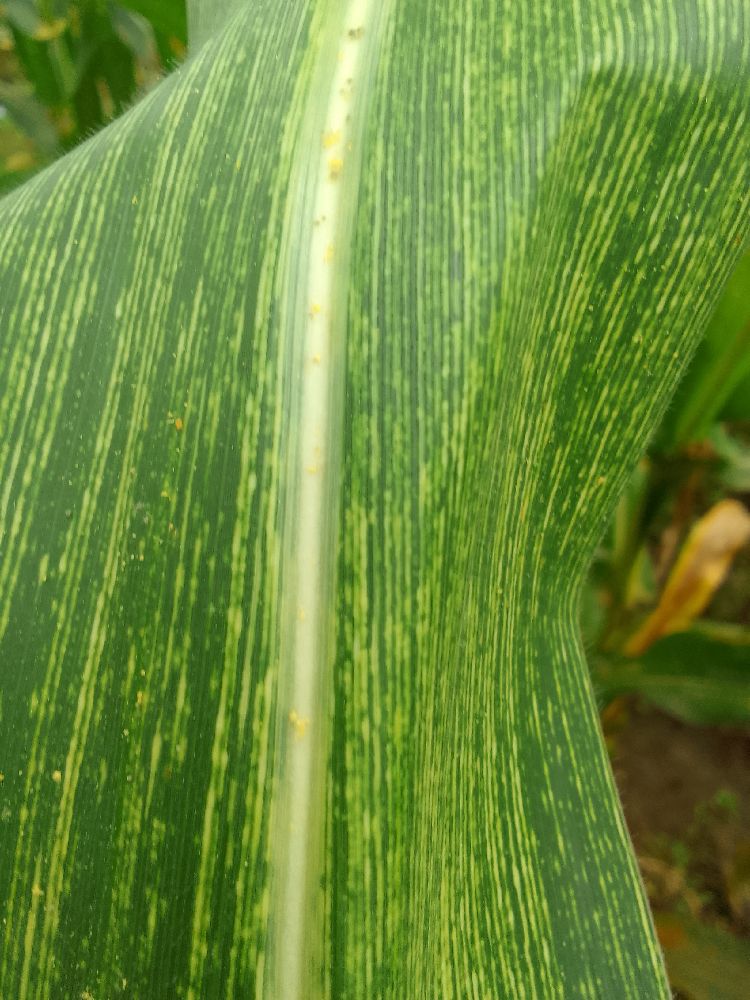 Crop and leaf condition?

maize, maize streak virus
